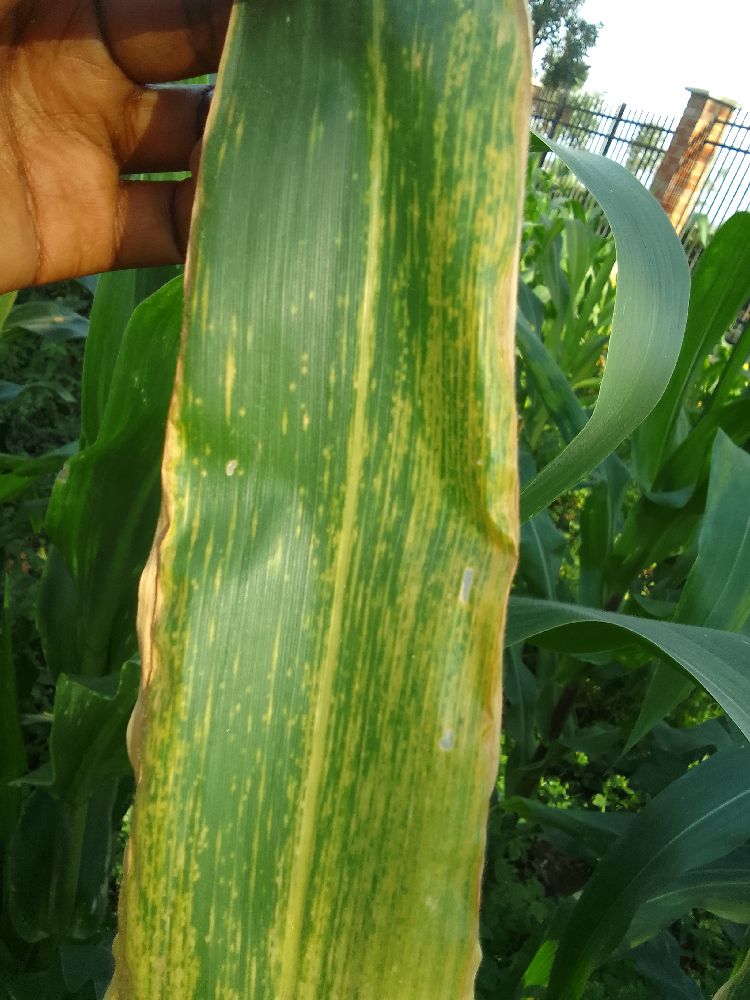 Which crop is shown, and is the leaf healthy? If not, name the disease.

maize, maize lethal necrosis
